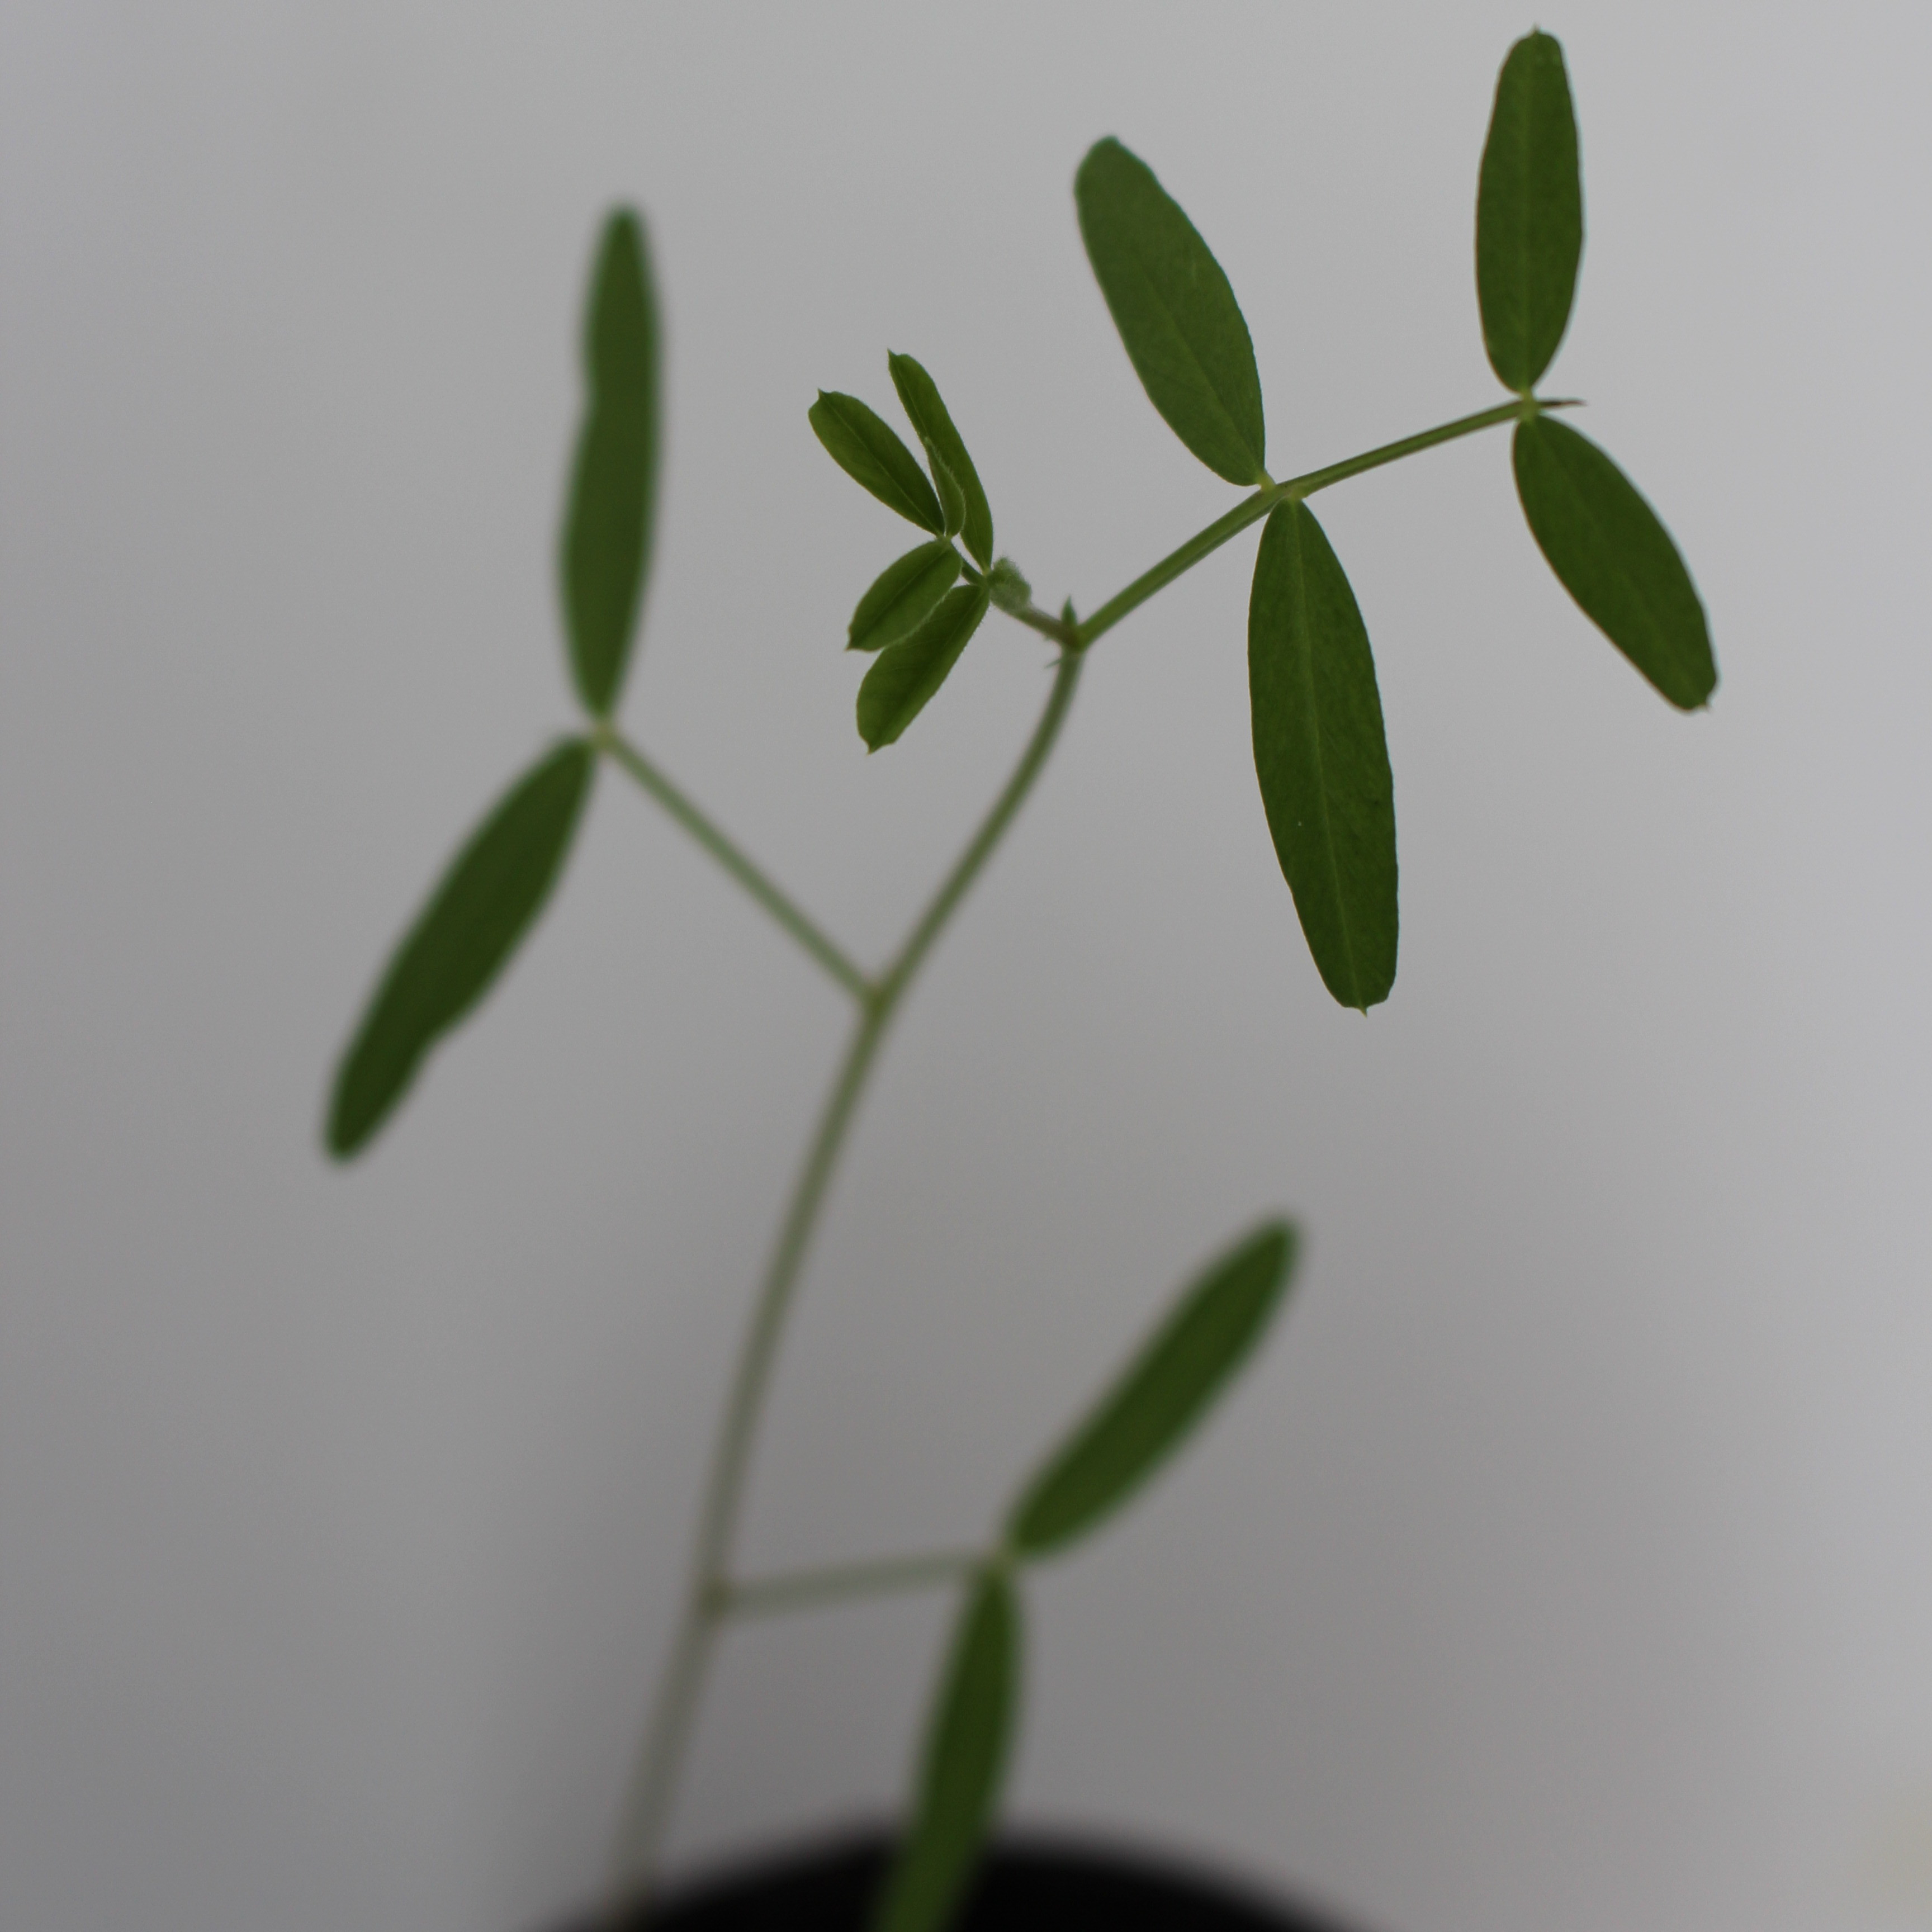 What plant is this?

Vicia sativa
